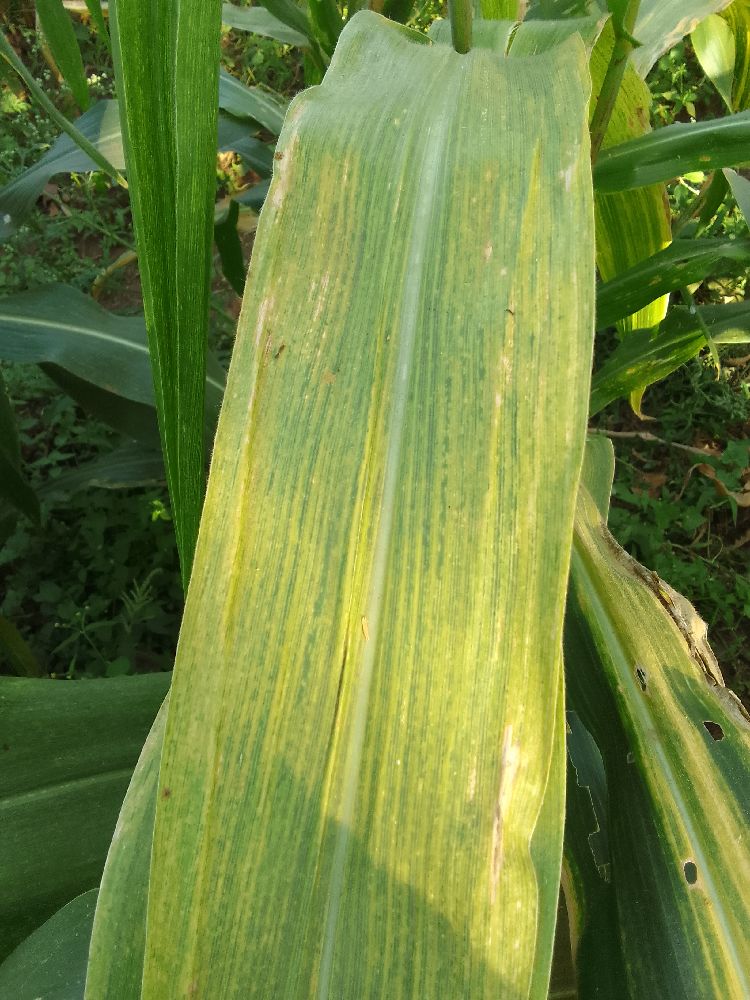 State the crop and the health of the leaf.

maize, maize lethal necrosis
